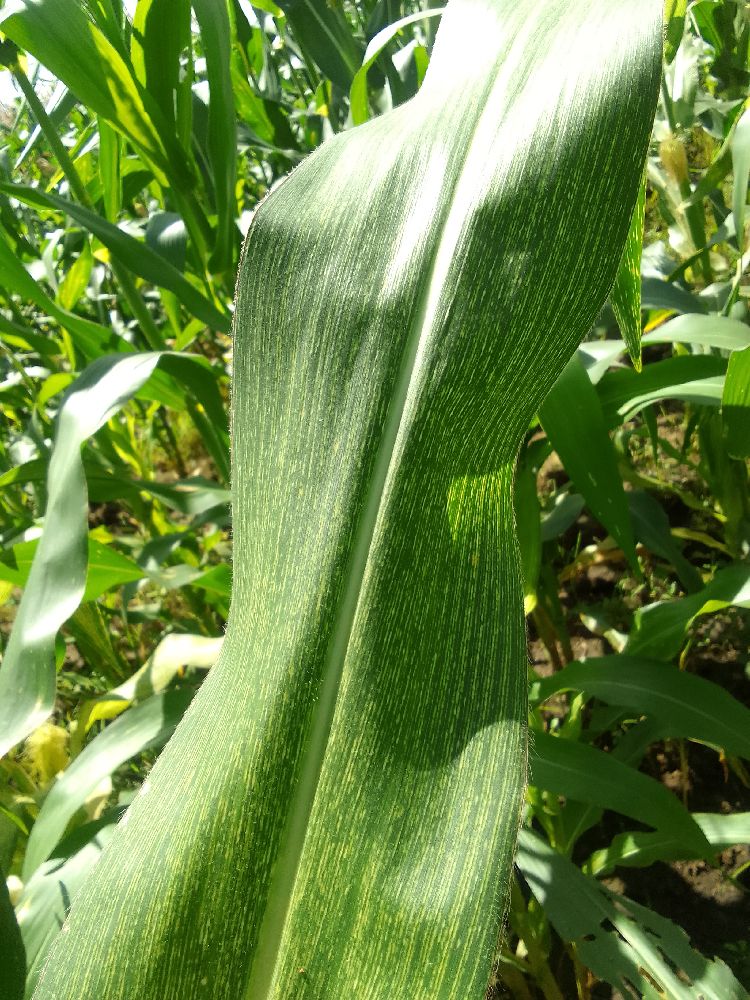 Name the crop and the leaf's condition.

maize, maize streak virus
